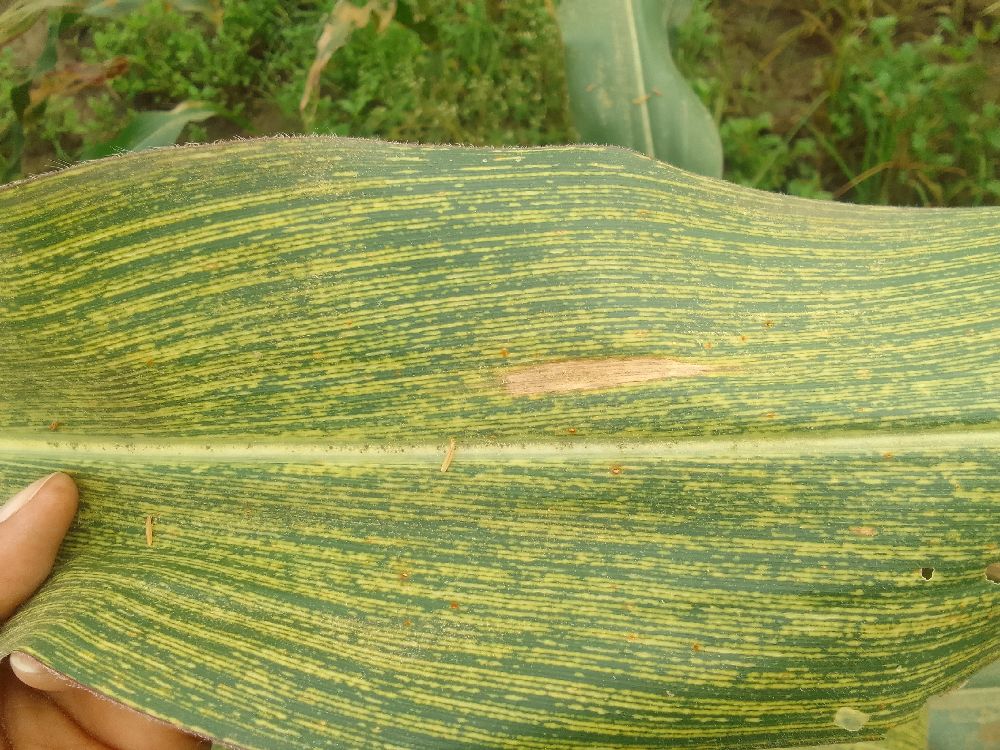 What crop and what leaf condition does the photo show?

maize, maize streak virus
